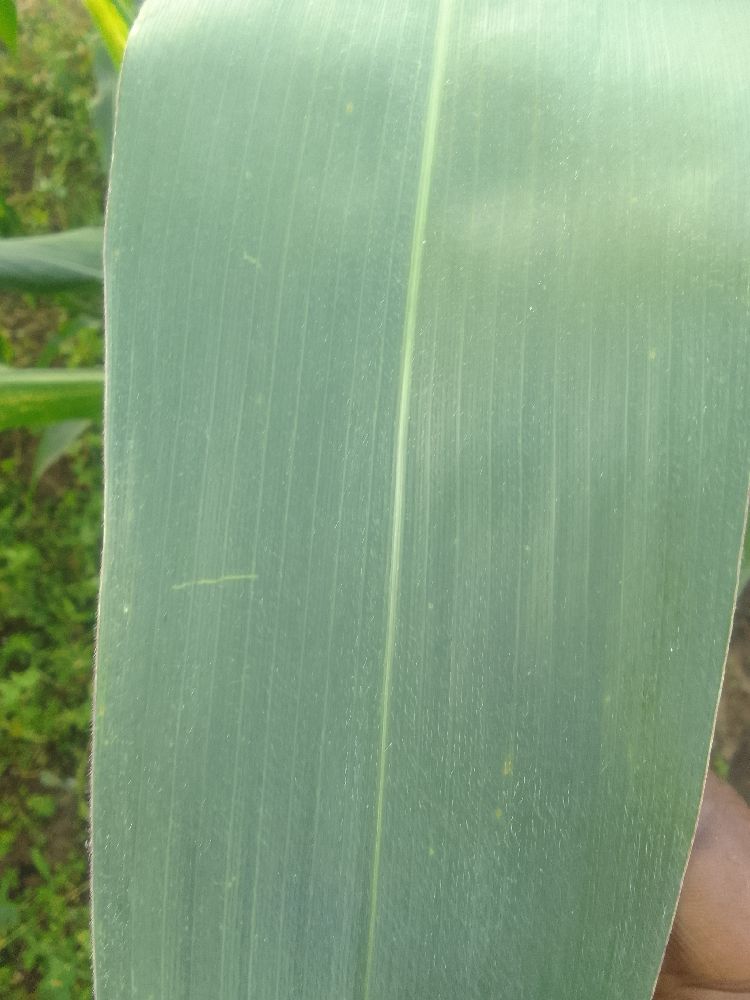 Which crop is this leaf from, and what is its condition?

maize, healthy
